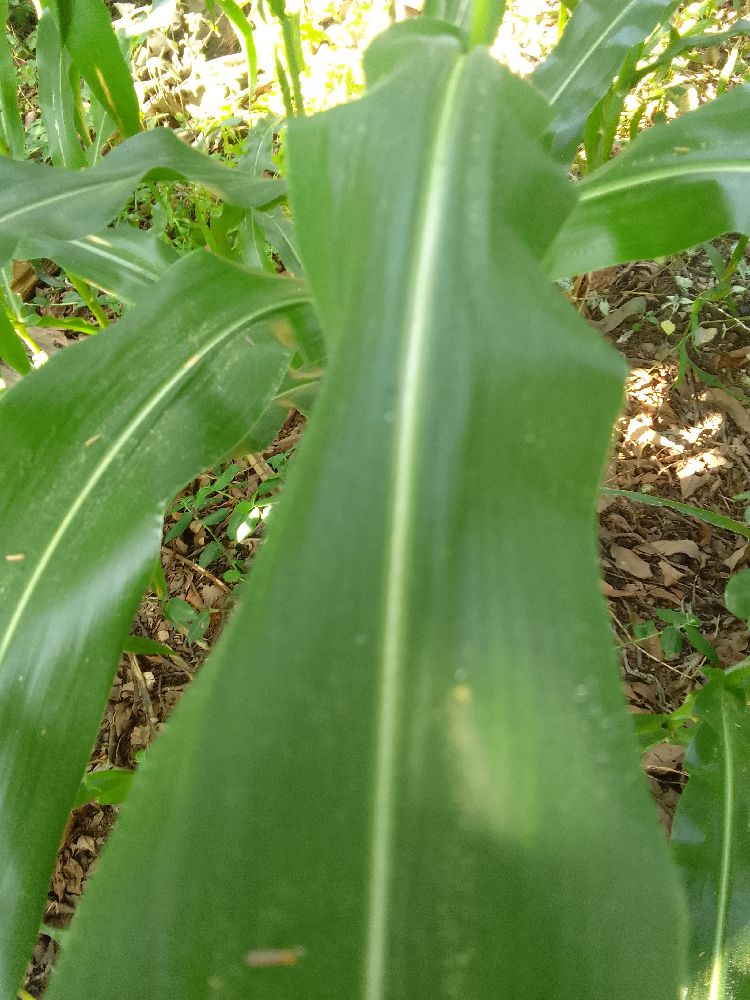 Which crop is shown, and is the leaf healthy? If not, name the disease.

maize, healthy
